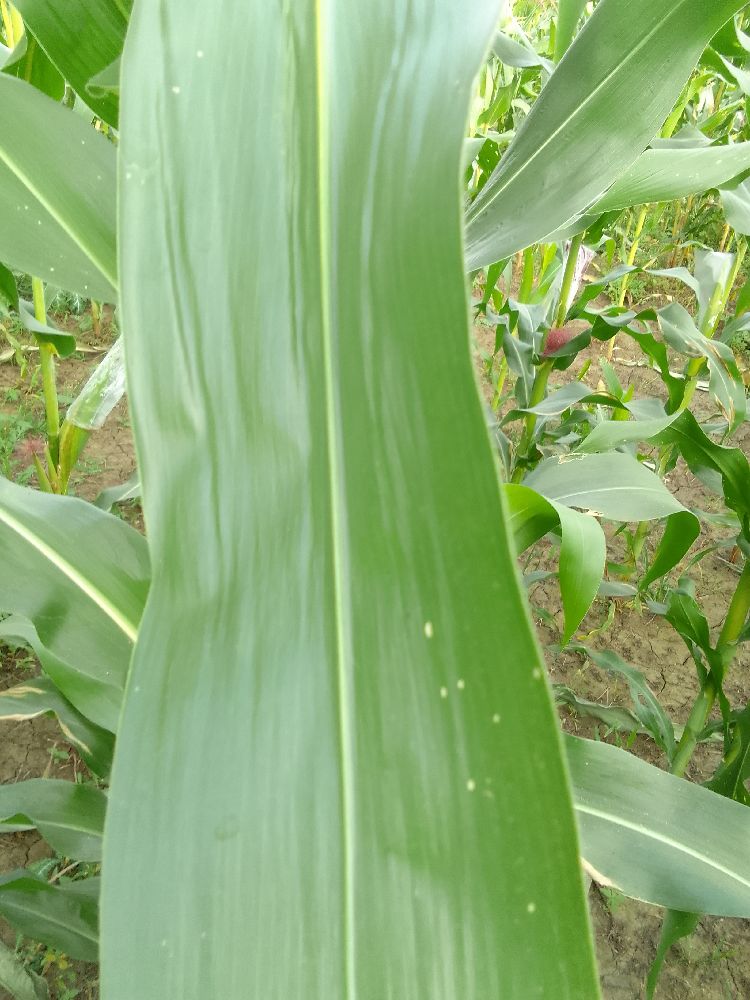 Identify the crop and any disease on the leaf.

maize, healthy
